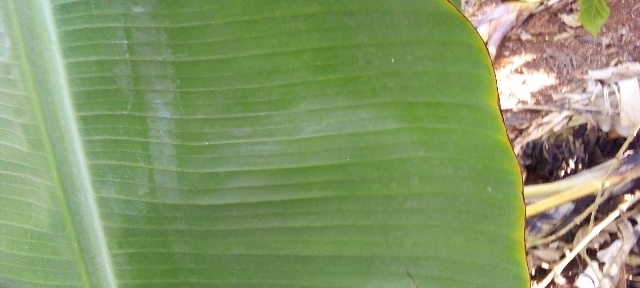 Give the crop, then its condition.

banana, healthy
